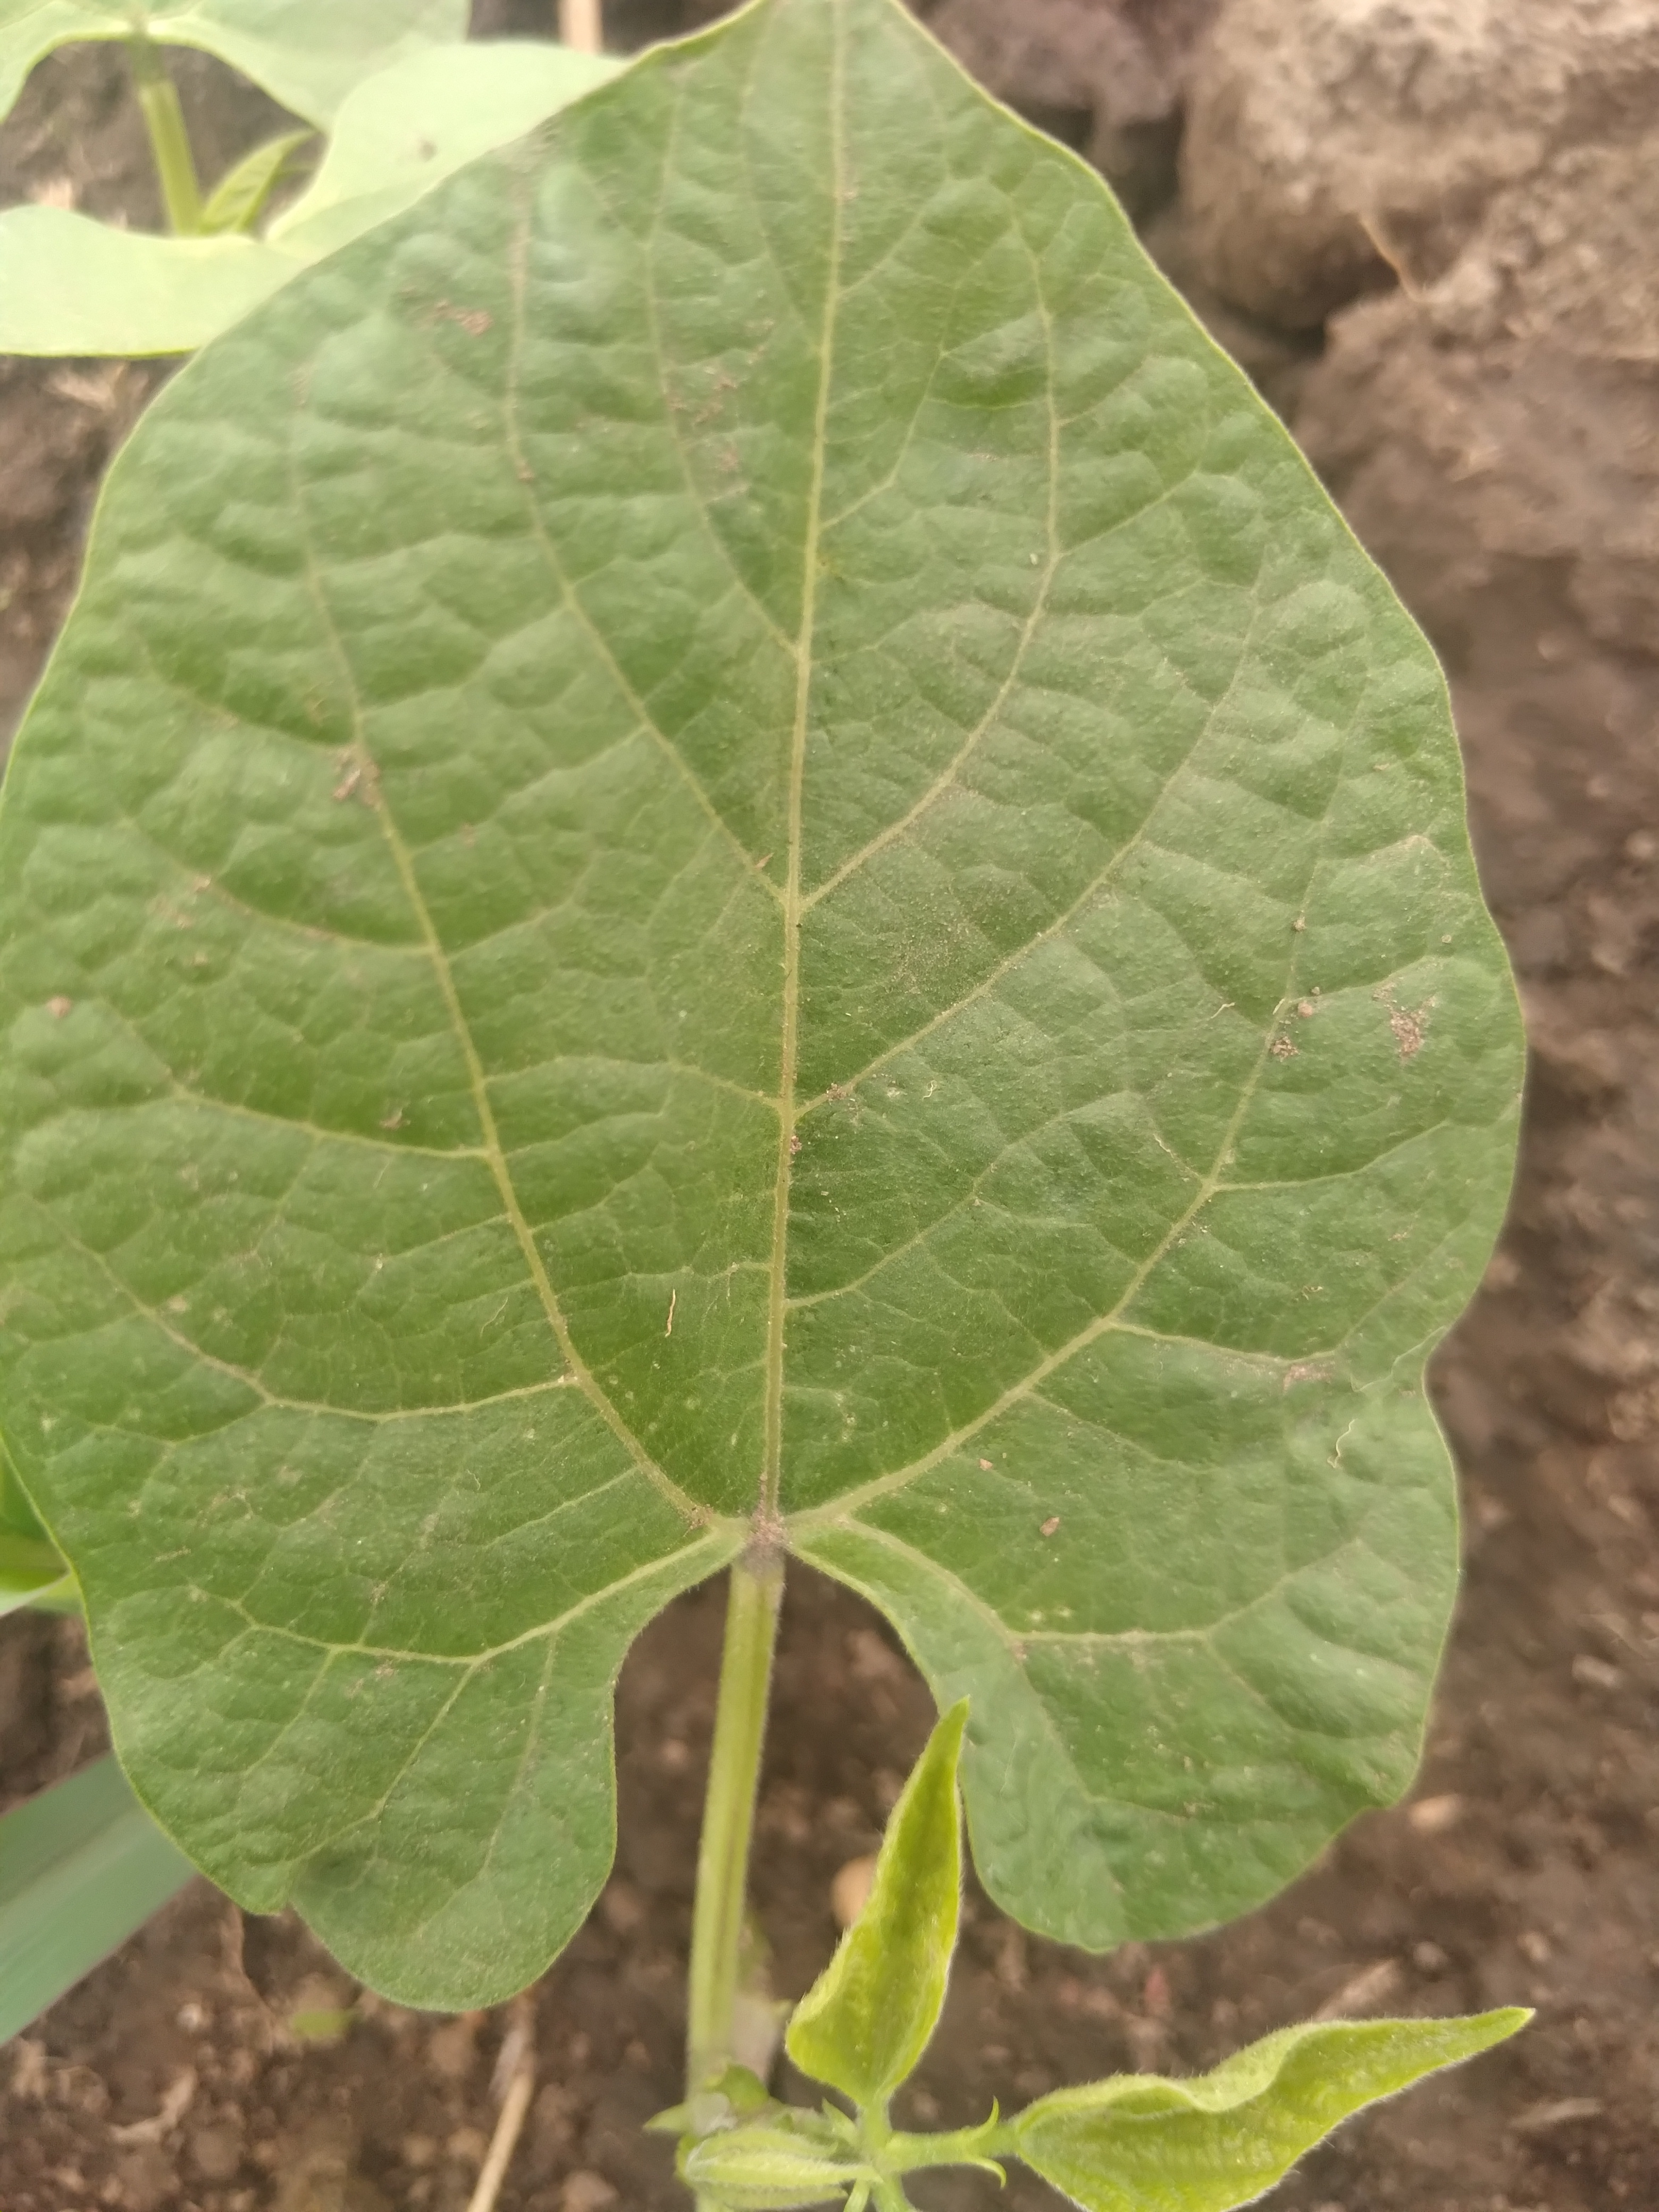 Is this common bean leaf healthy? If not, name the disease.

healthy
